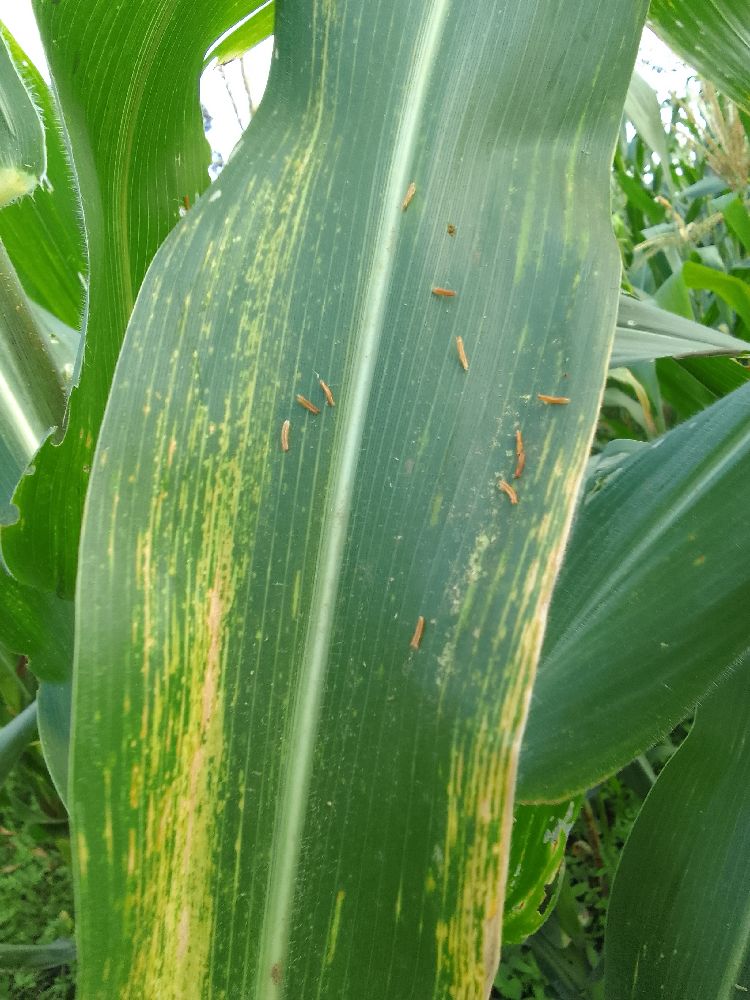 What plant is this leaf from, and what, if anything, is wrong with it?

maize, maize lethal necrosis
